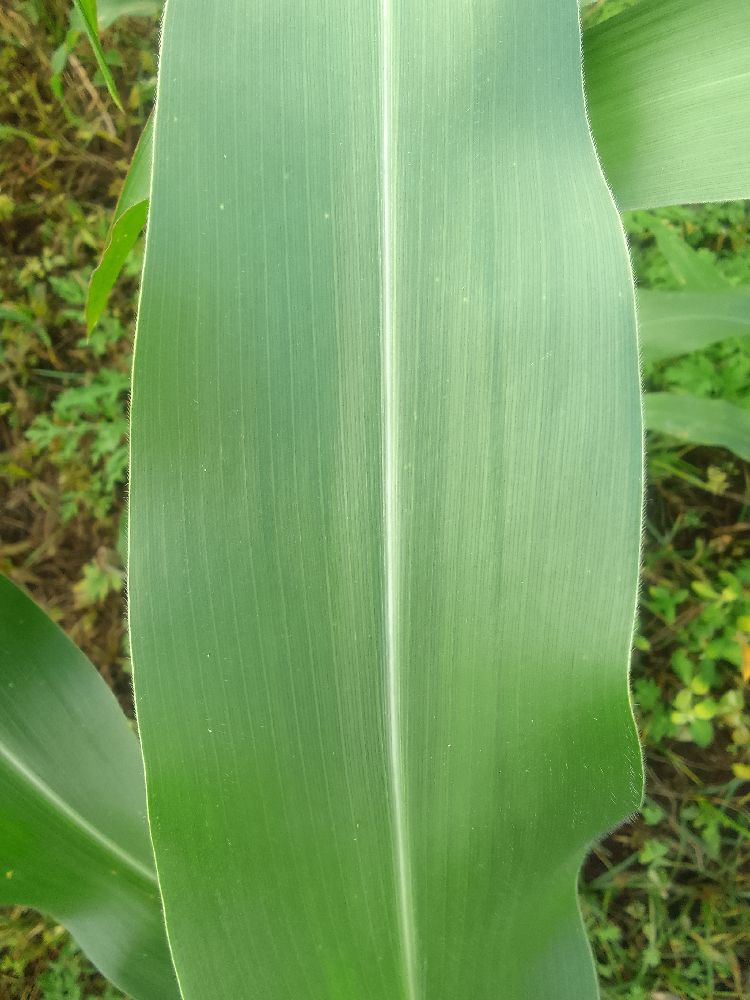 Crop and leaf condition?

maize, healthy
